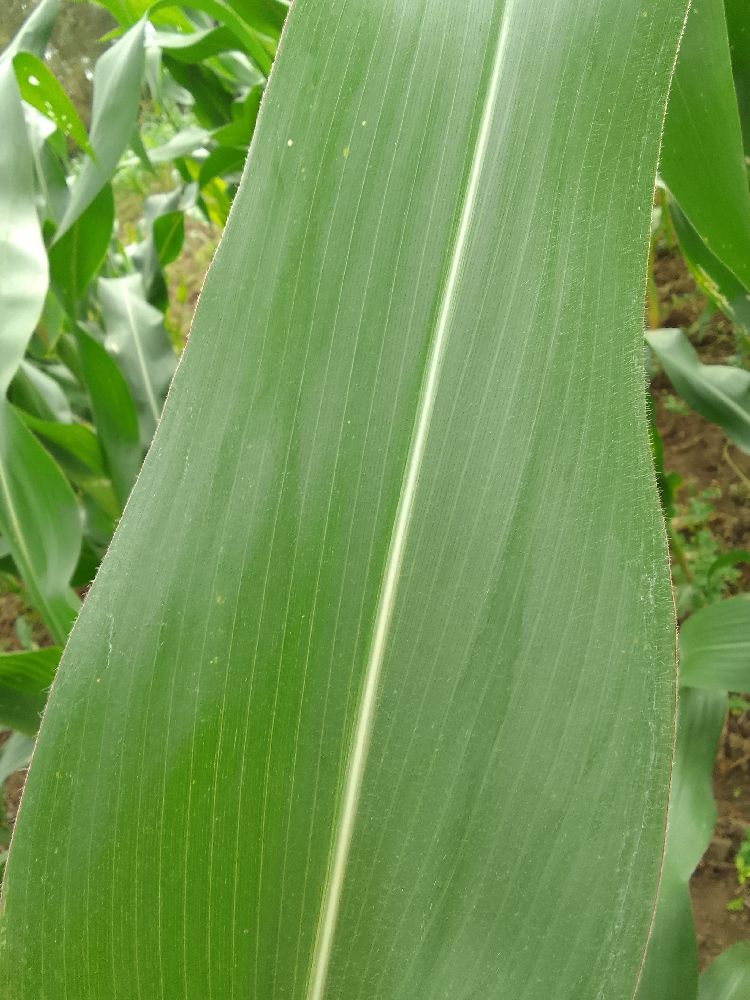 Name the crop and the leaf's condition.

maize, healthy
